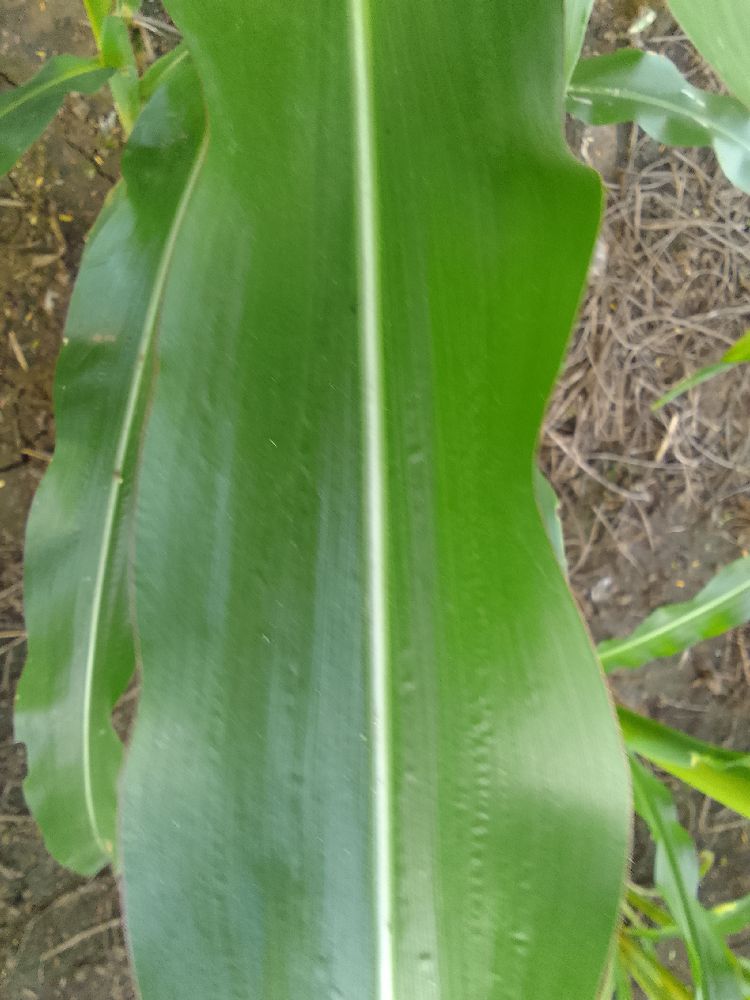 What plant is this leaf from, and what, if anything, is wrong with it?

maize, healthy
